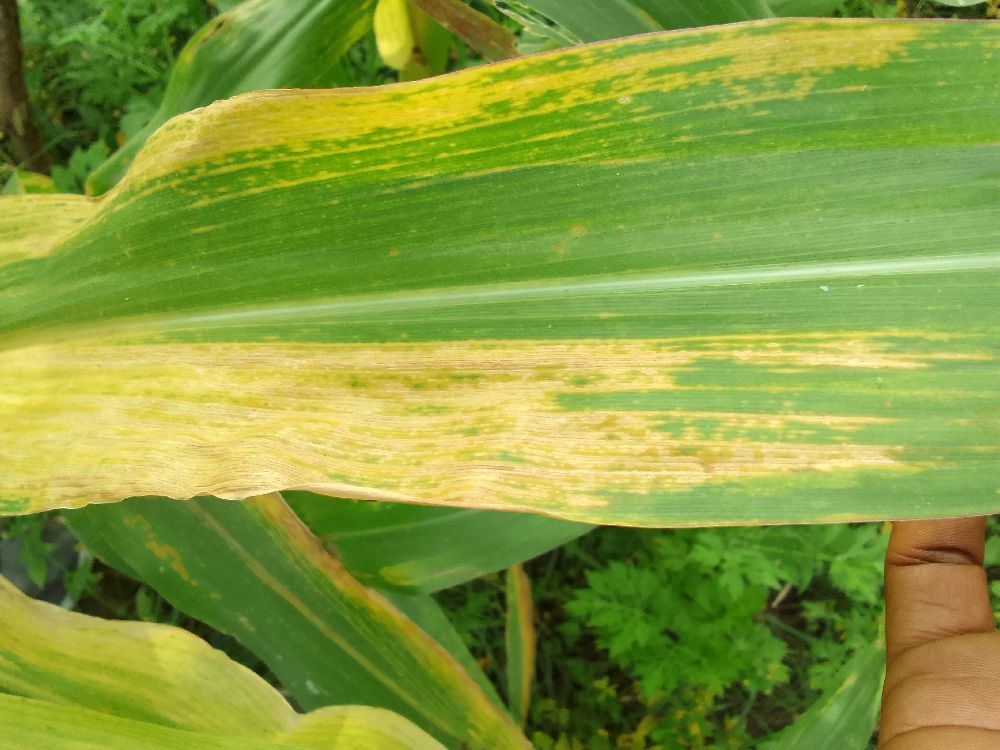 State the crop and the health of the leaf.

maize, maize lethal necrosis
